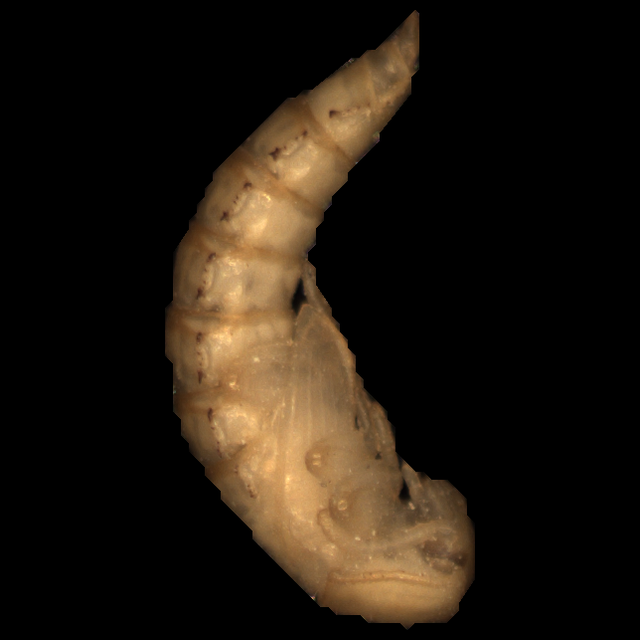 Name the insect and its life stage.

mealworm pupa
